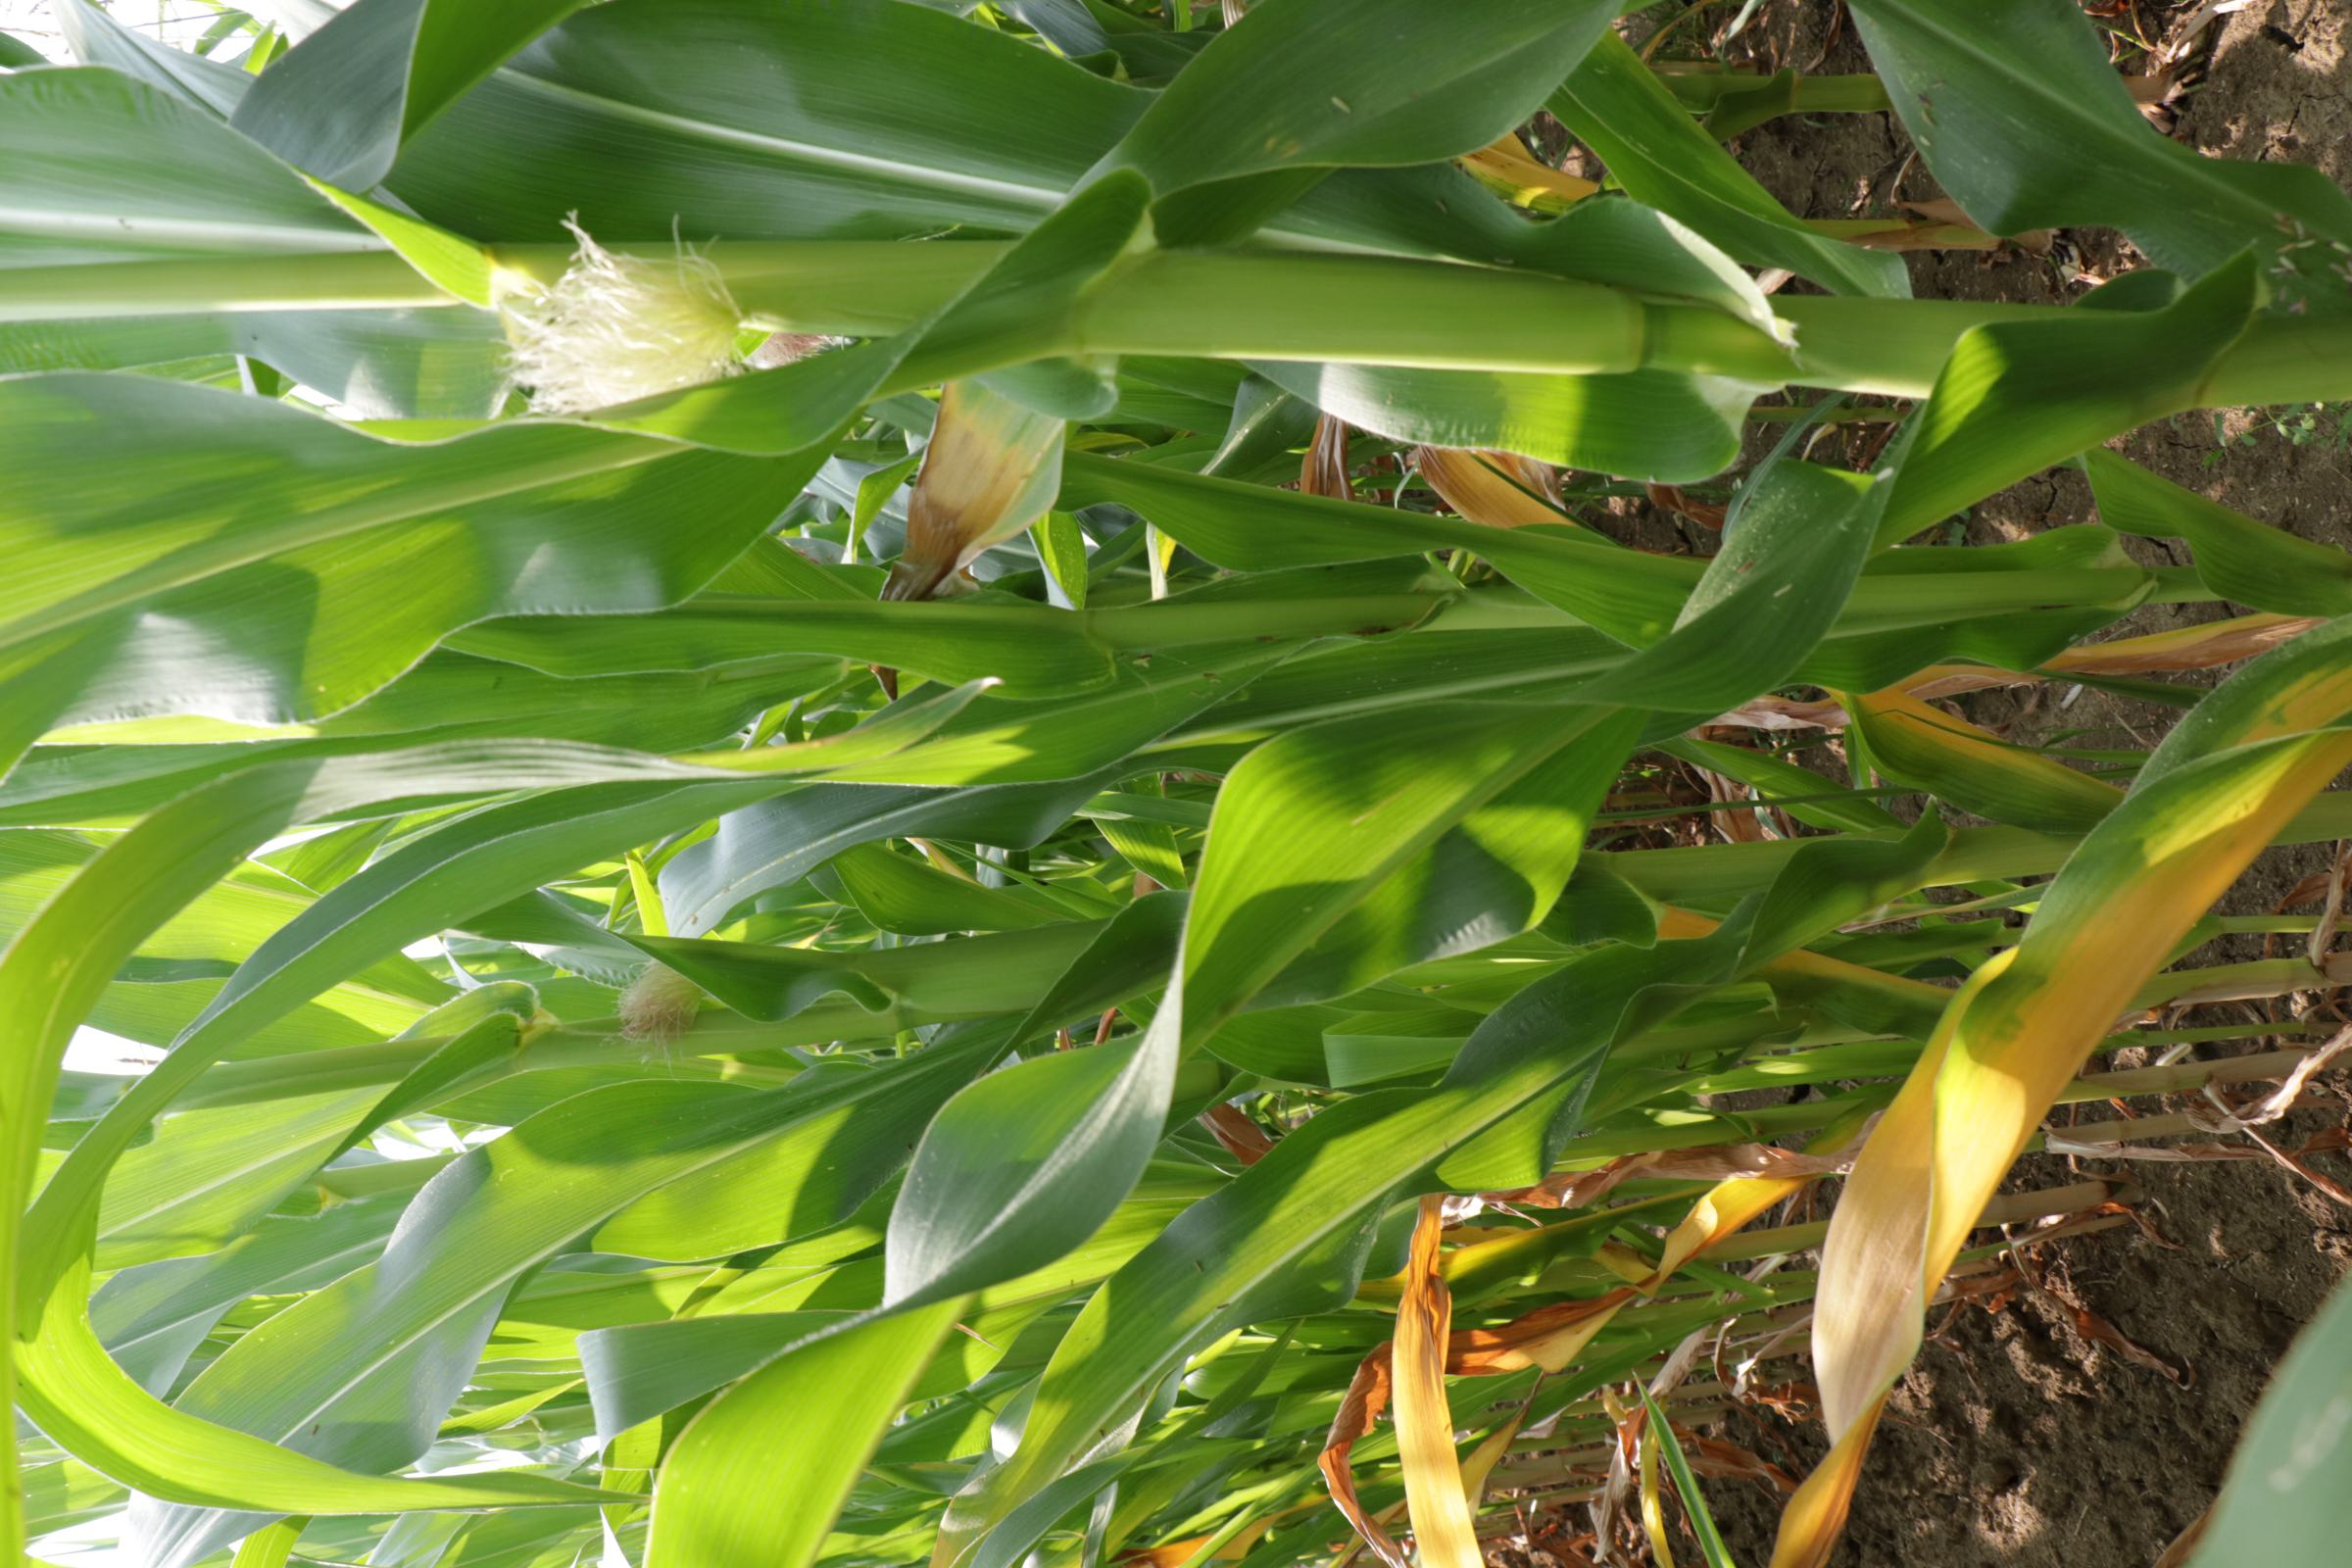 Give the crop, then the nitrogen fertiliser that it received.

maize, reduced nitrogen fertilisation
